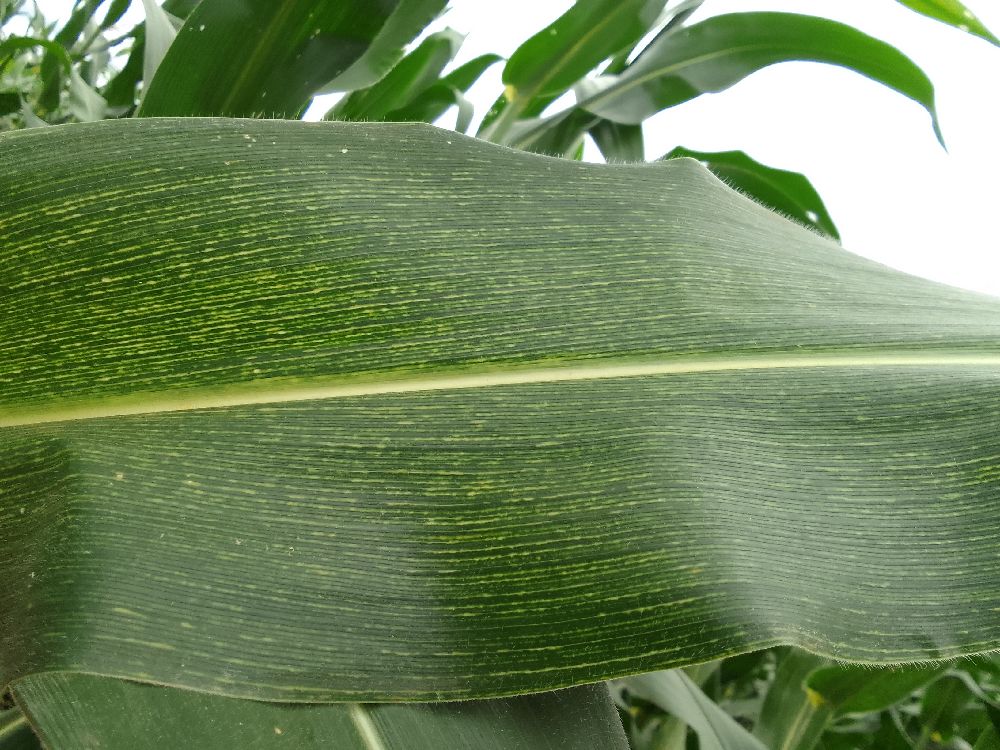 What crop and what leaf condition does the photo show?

maize, maize streak virus
